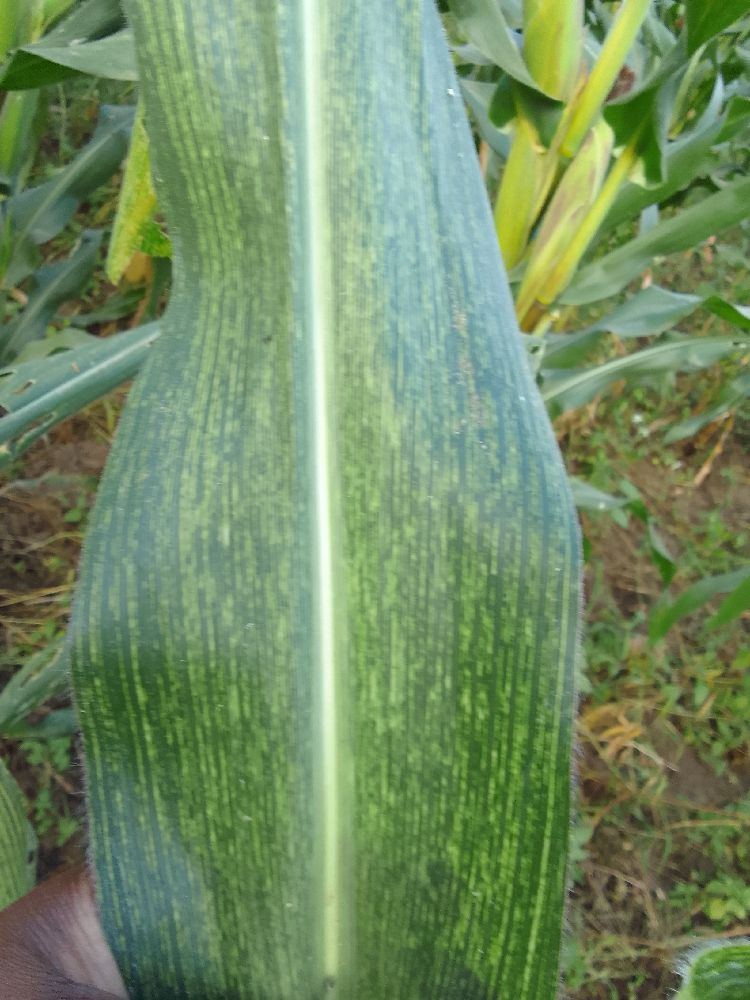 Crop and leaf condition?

maize, maize streak virus
